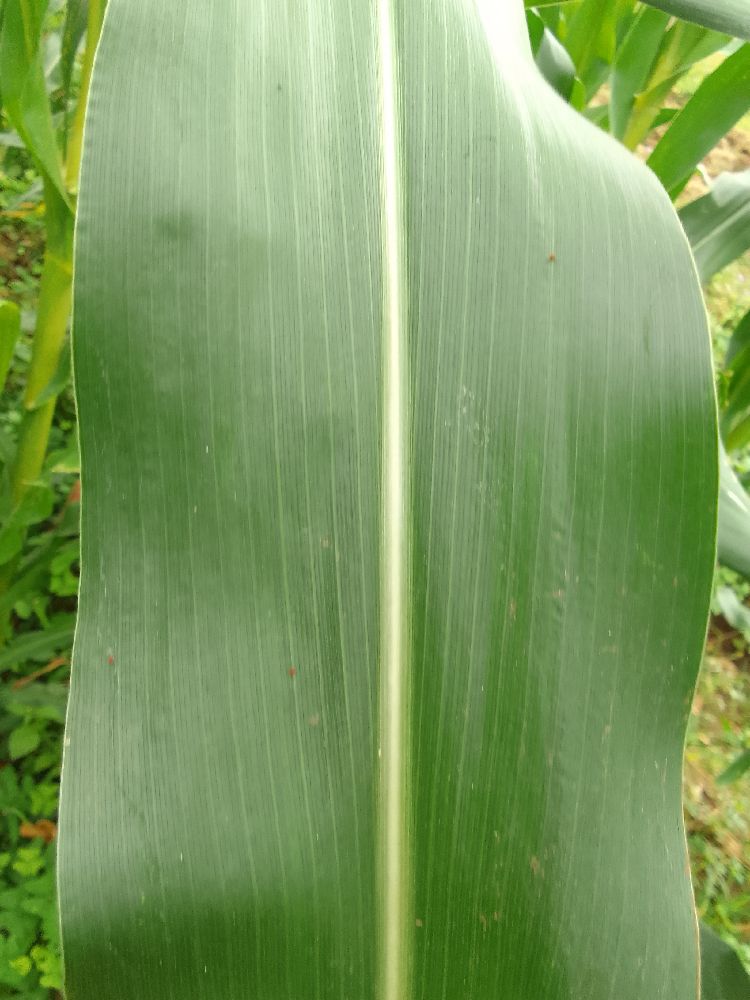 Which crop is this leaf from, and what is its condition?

maize, healthy
